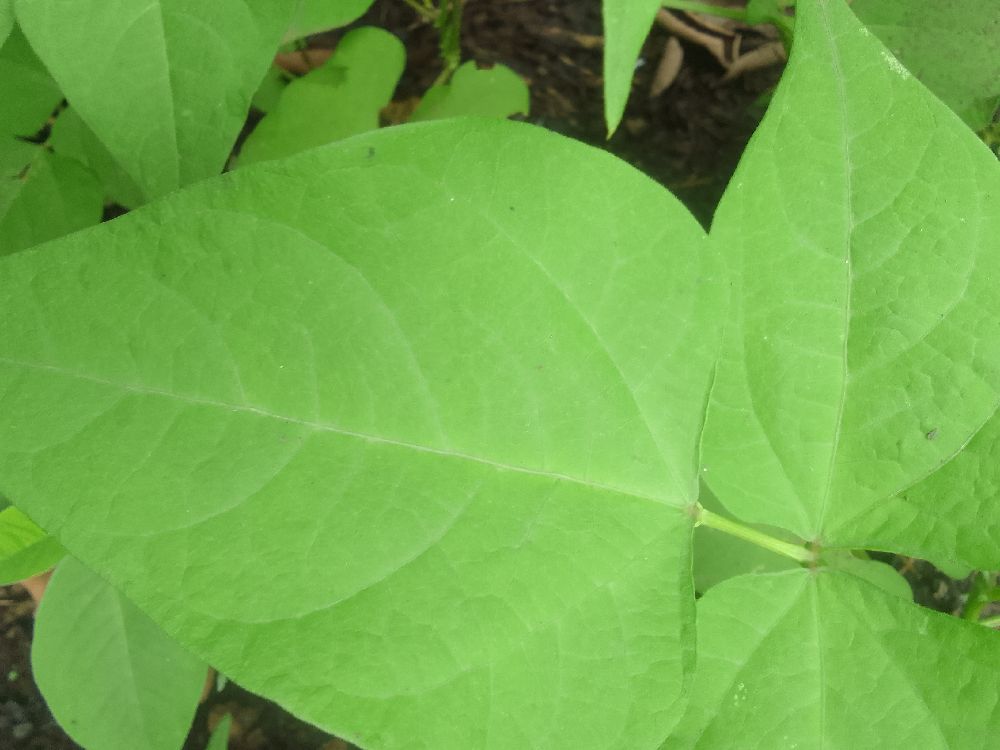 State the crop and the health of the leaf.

common bean, healthy
